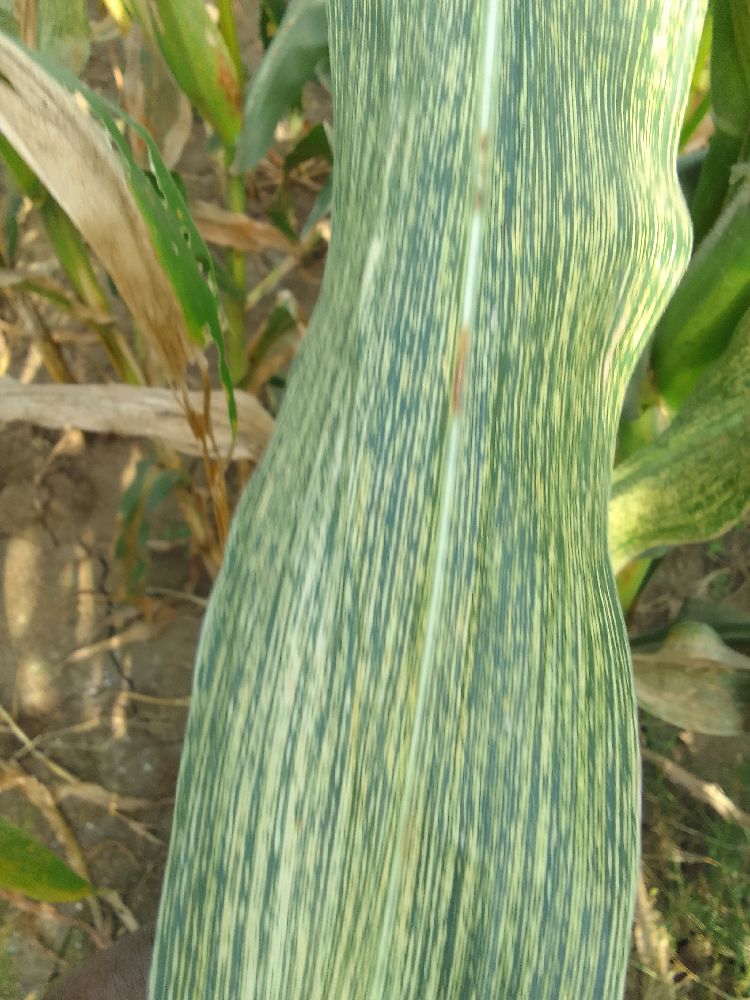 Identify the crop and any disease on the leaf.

maize, maize streak virus
